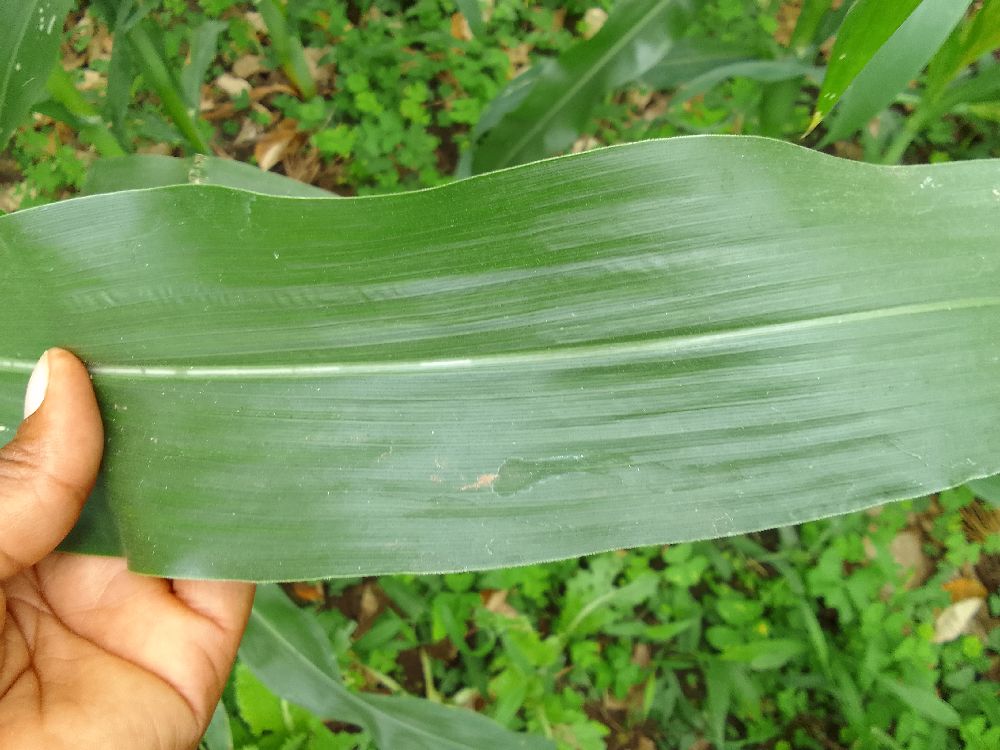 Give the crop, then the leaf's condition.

maize, healthy
